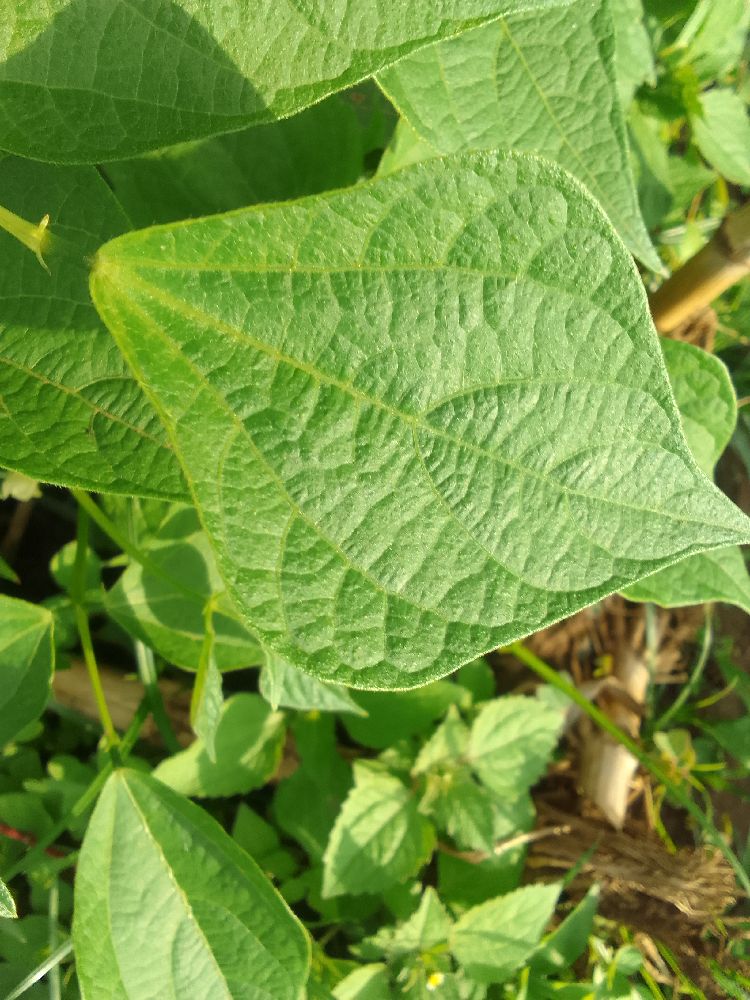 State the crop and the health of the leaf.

common bean, healthy
